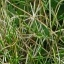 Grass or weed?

grass
